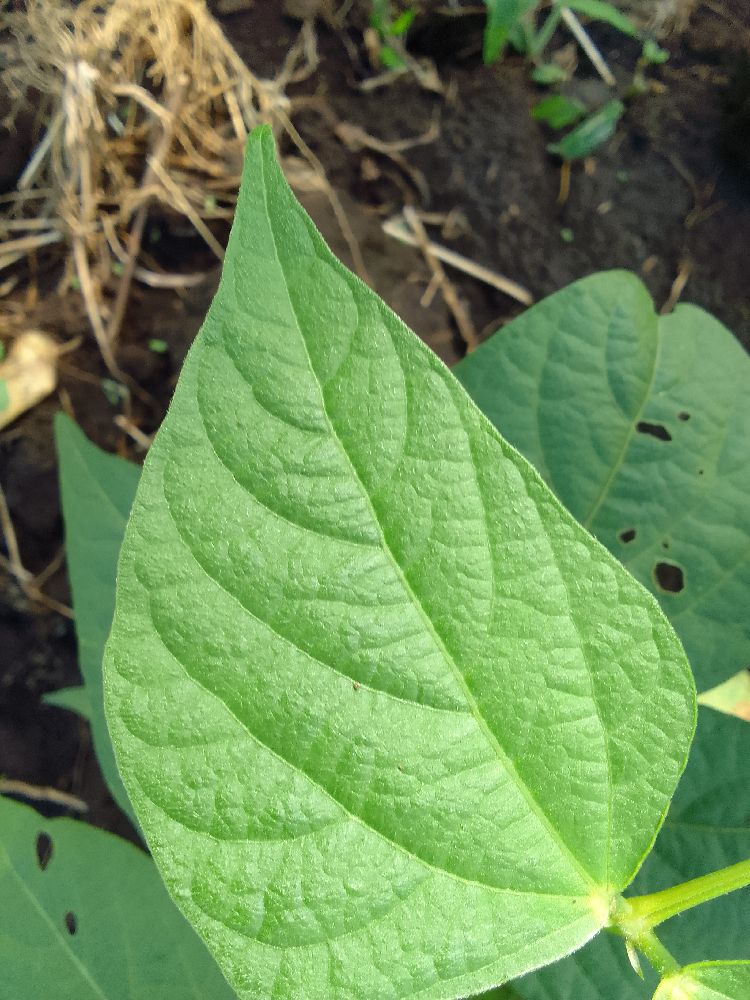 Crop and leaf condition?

common bean, healthy
